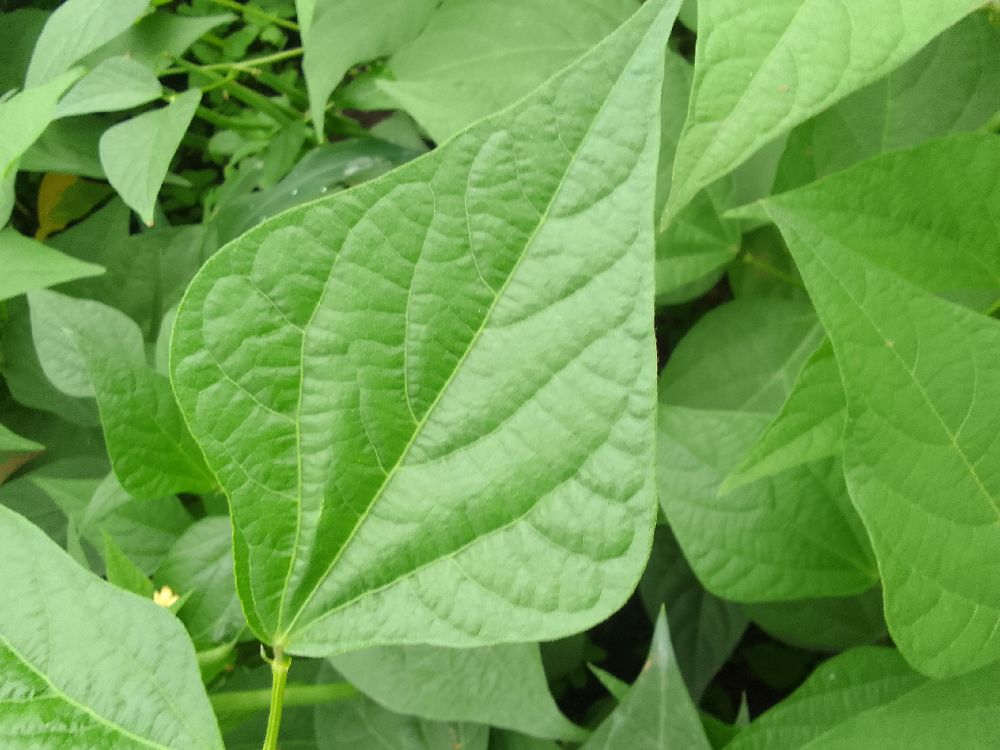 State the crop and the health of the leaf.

common bean, healthy
